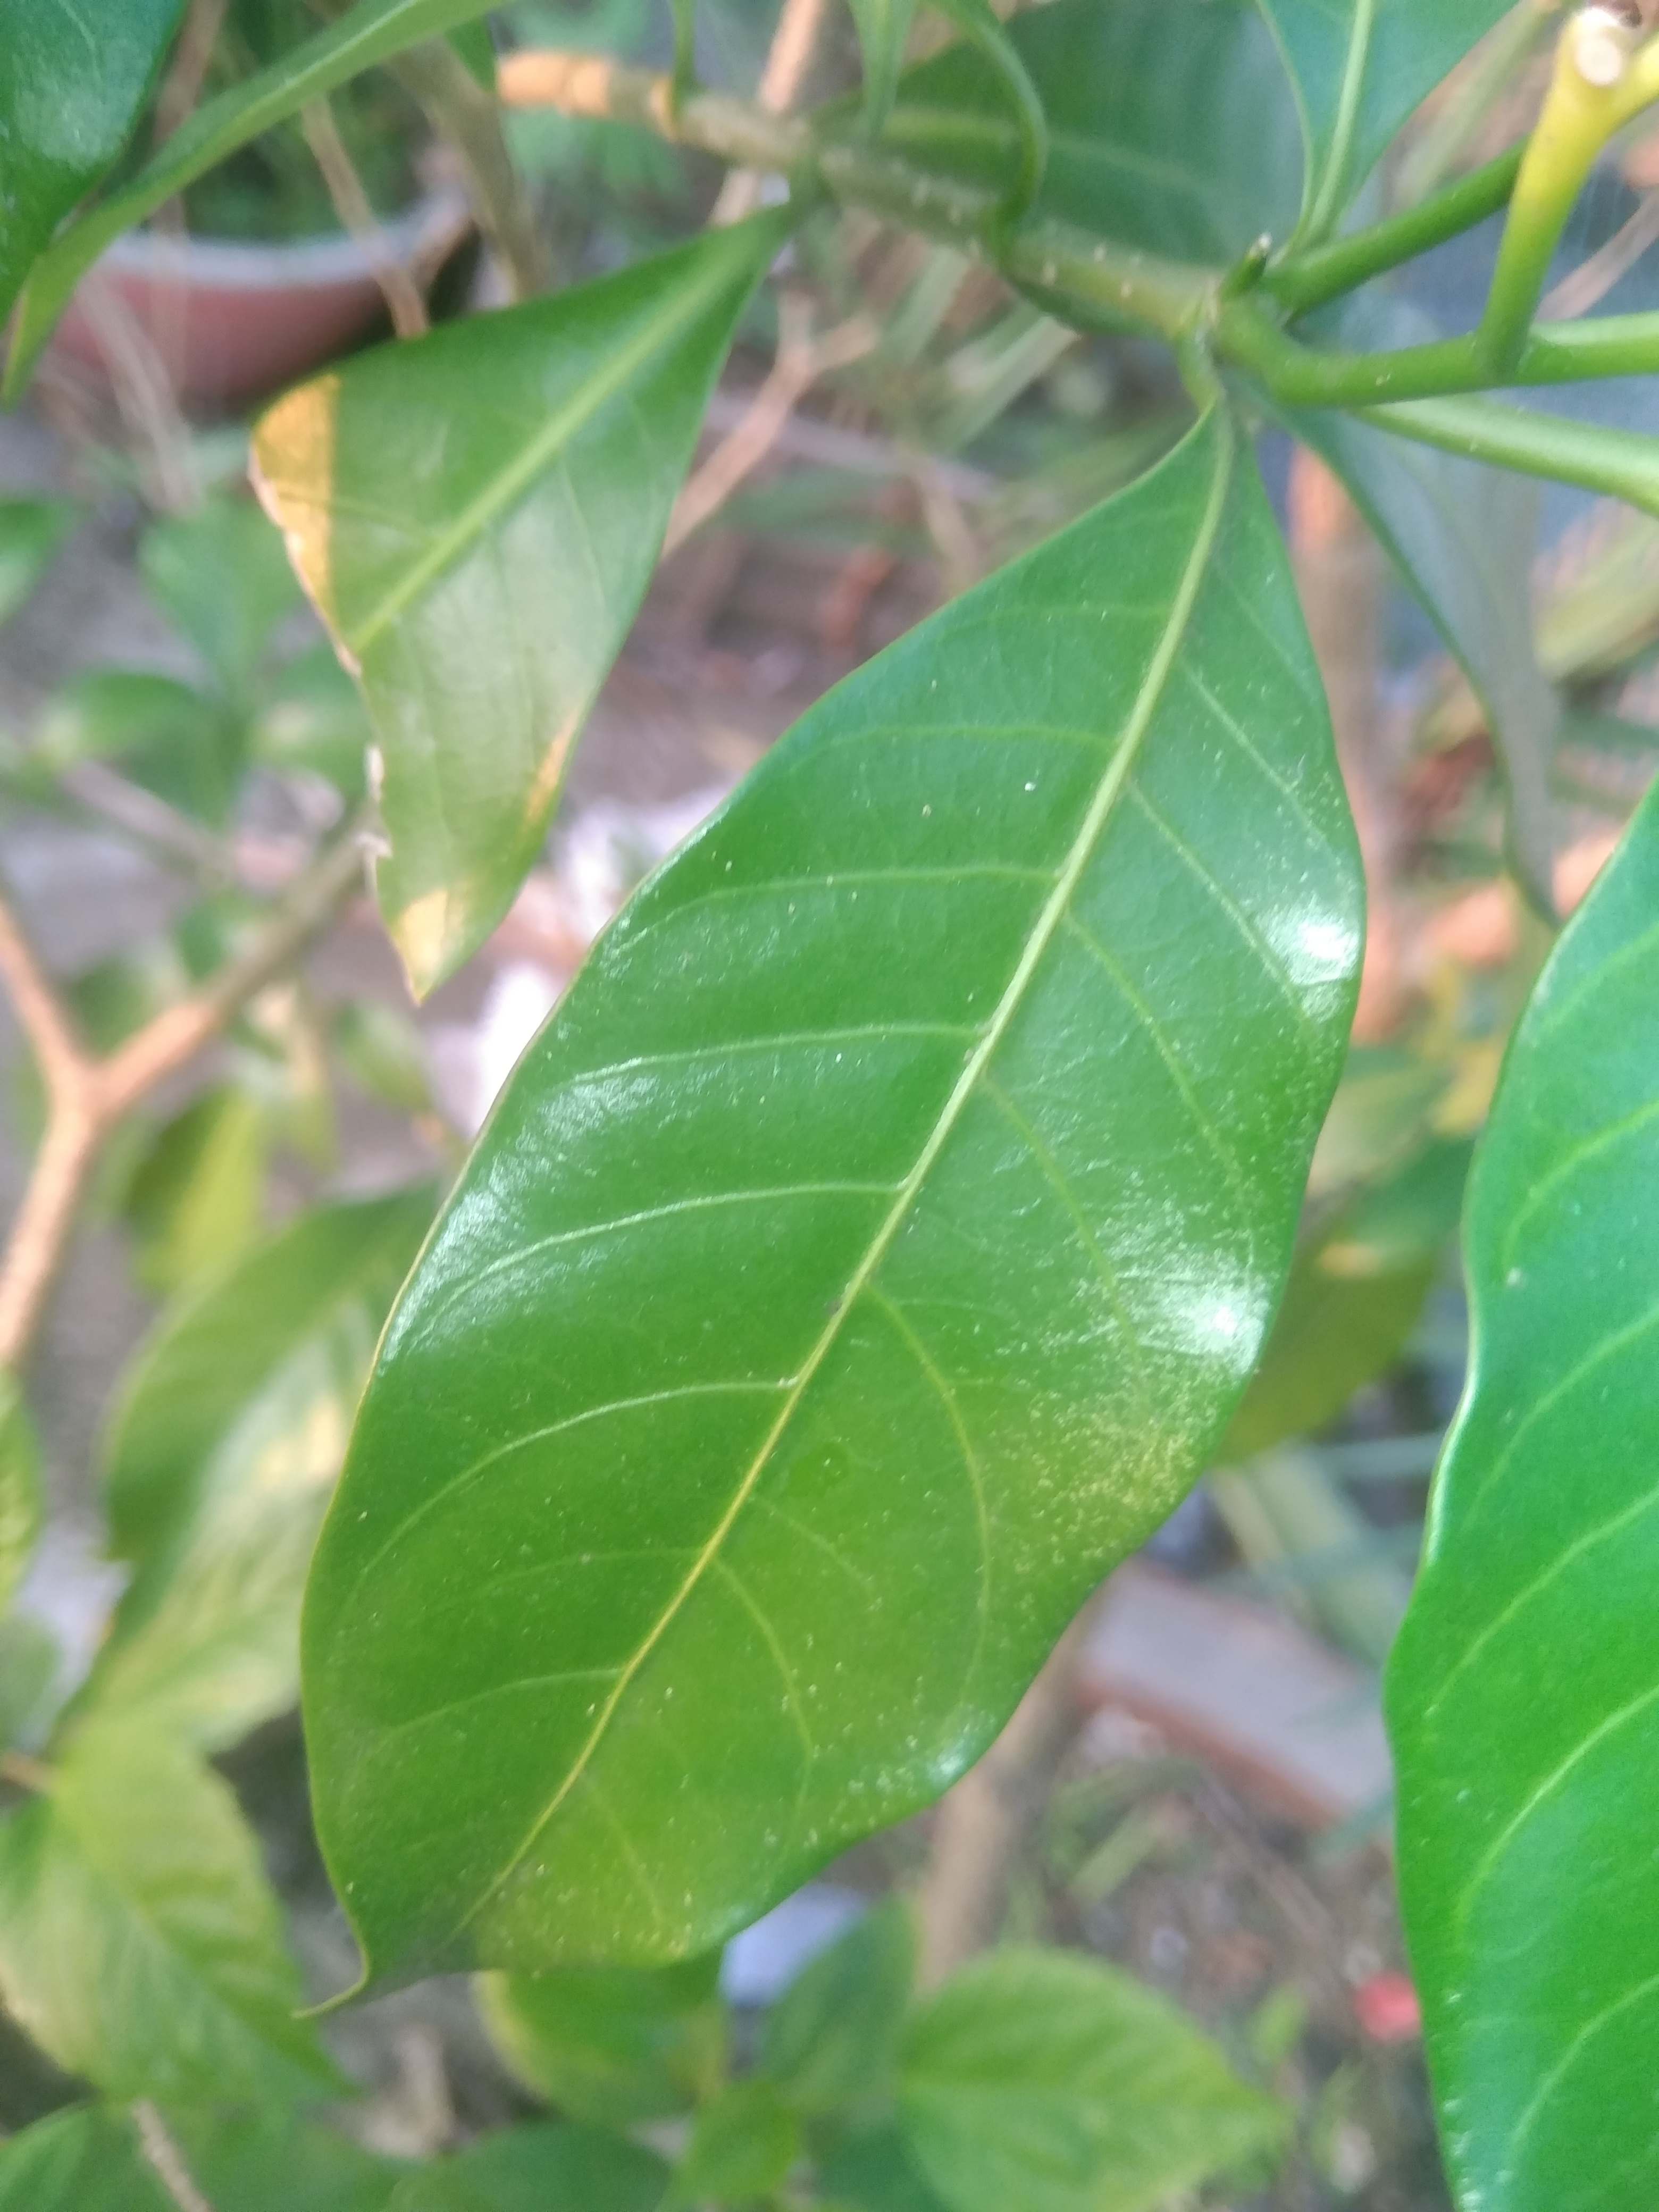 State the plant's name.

togor
